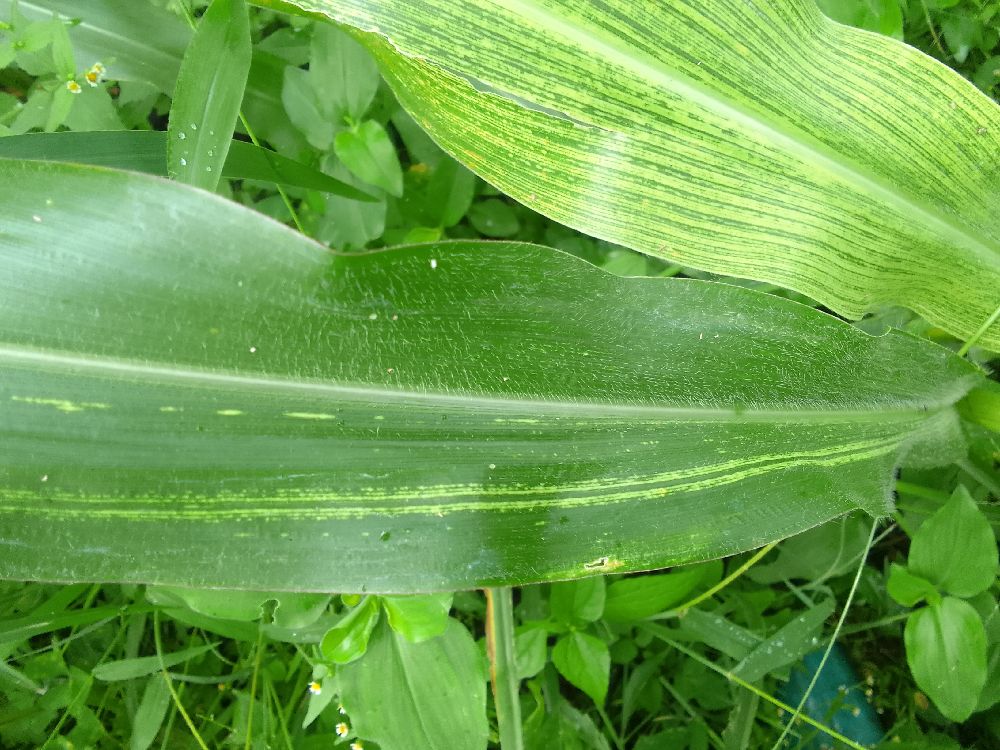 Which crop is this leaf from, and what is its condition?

maize, maize streak virus
